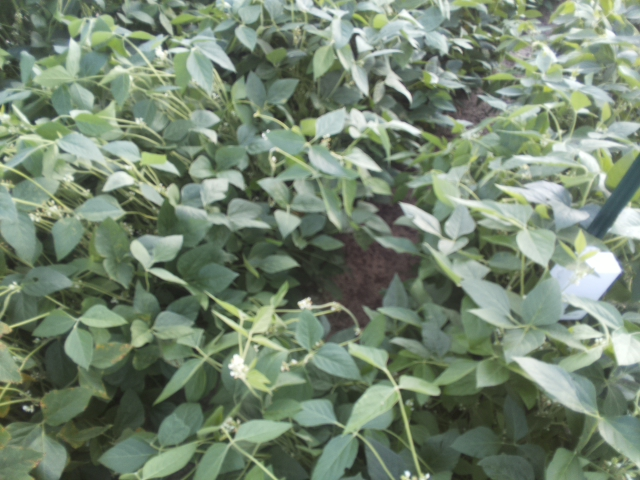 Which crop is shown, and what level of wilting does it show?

soybean, leaves with no wilting
